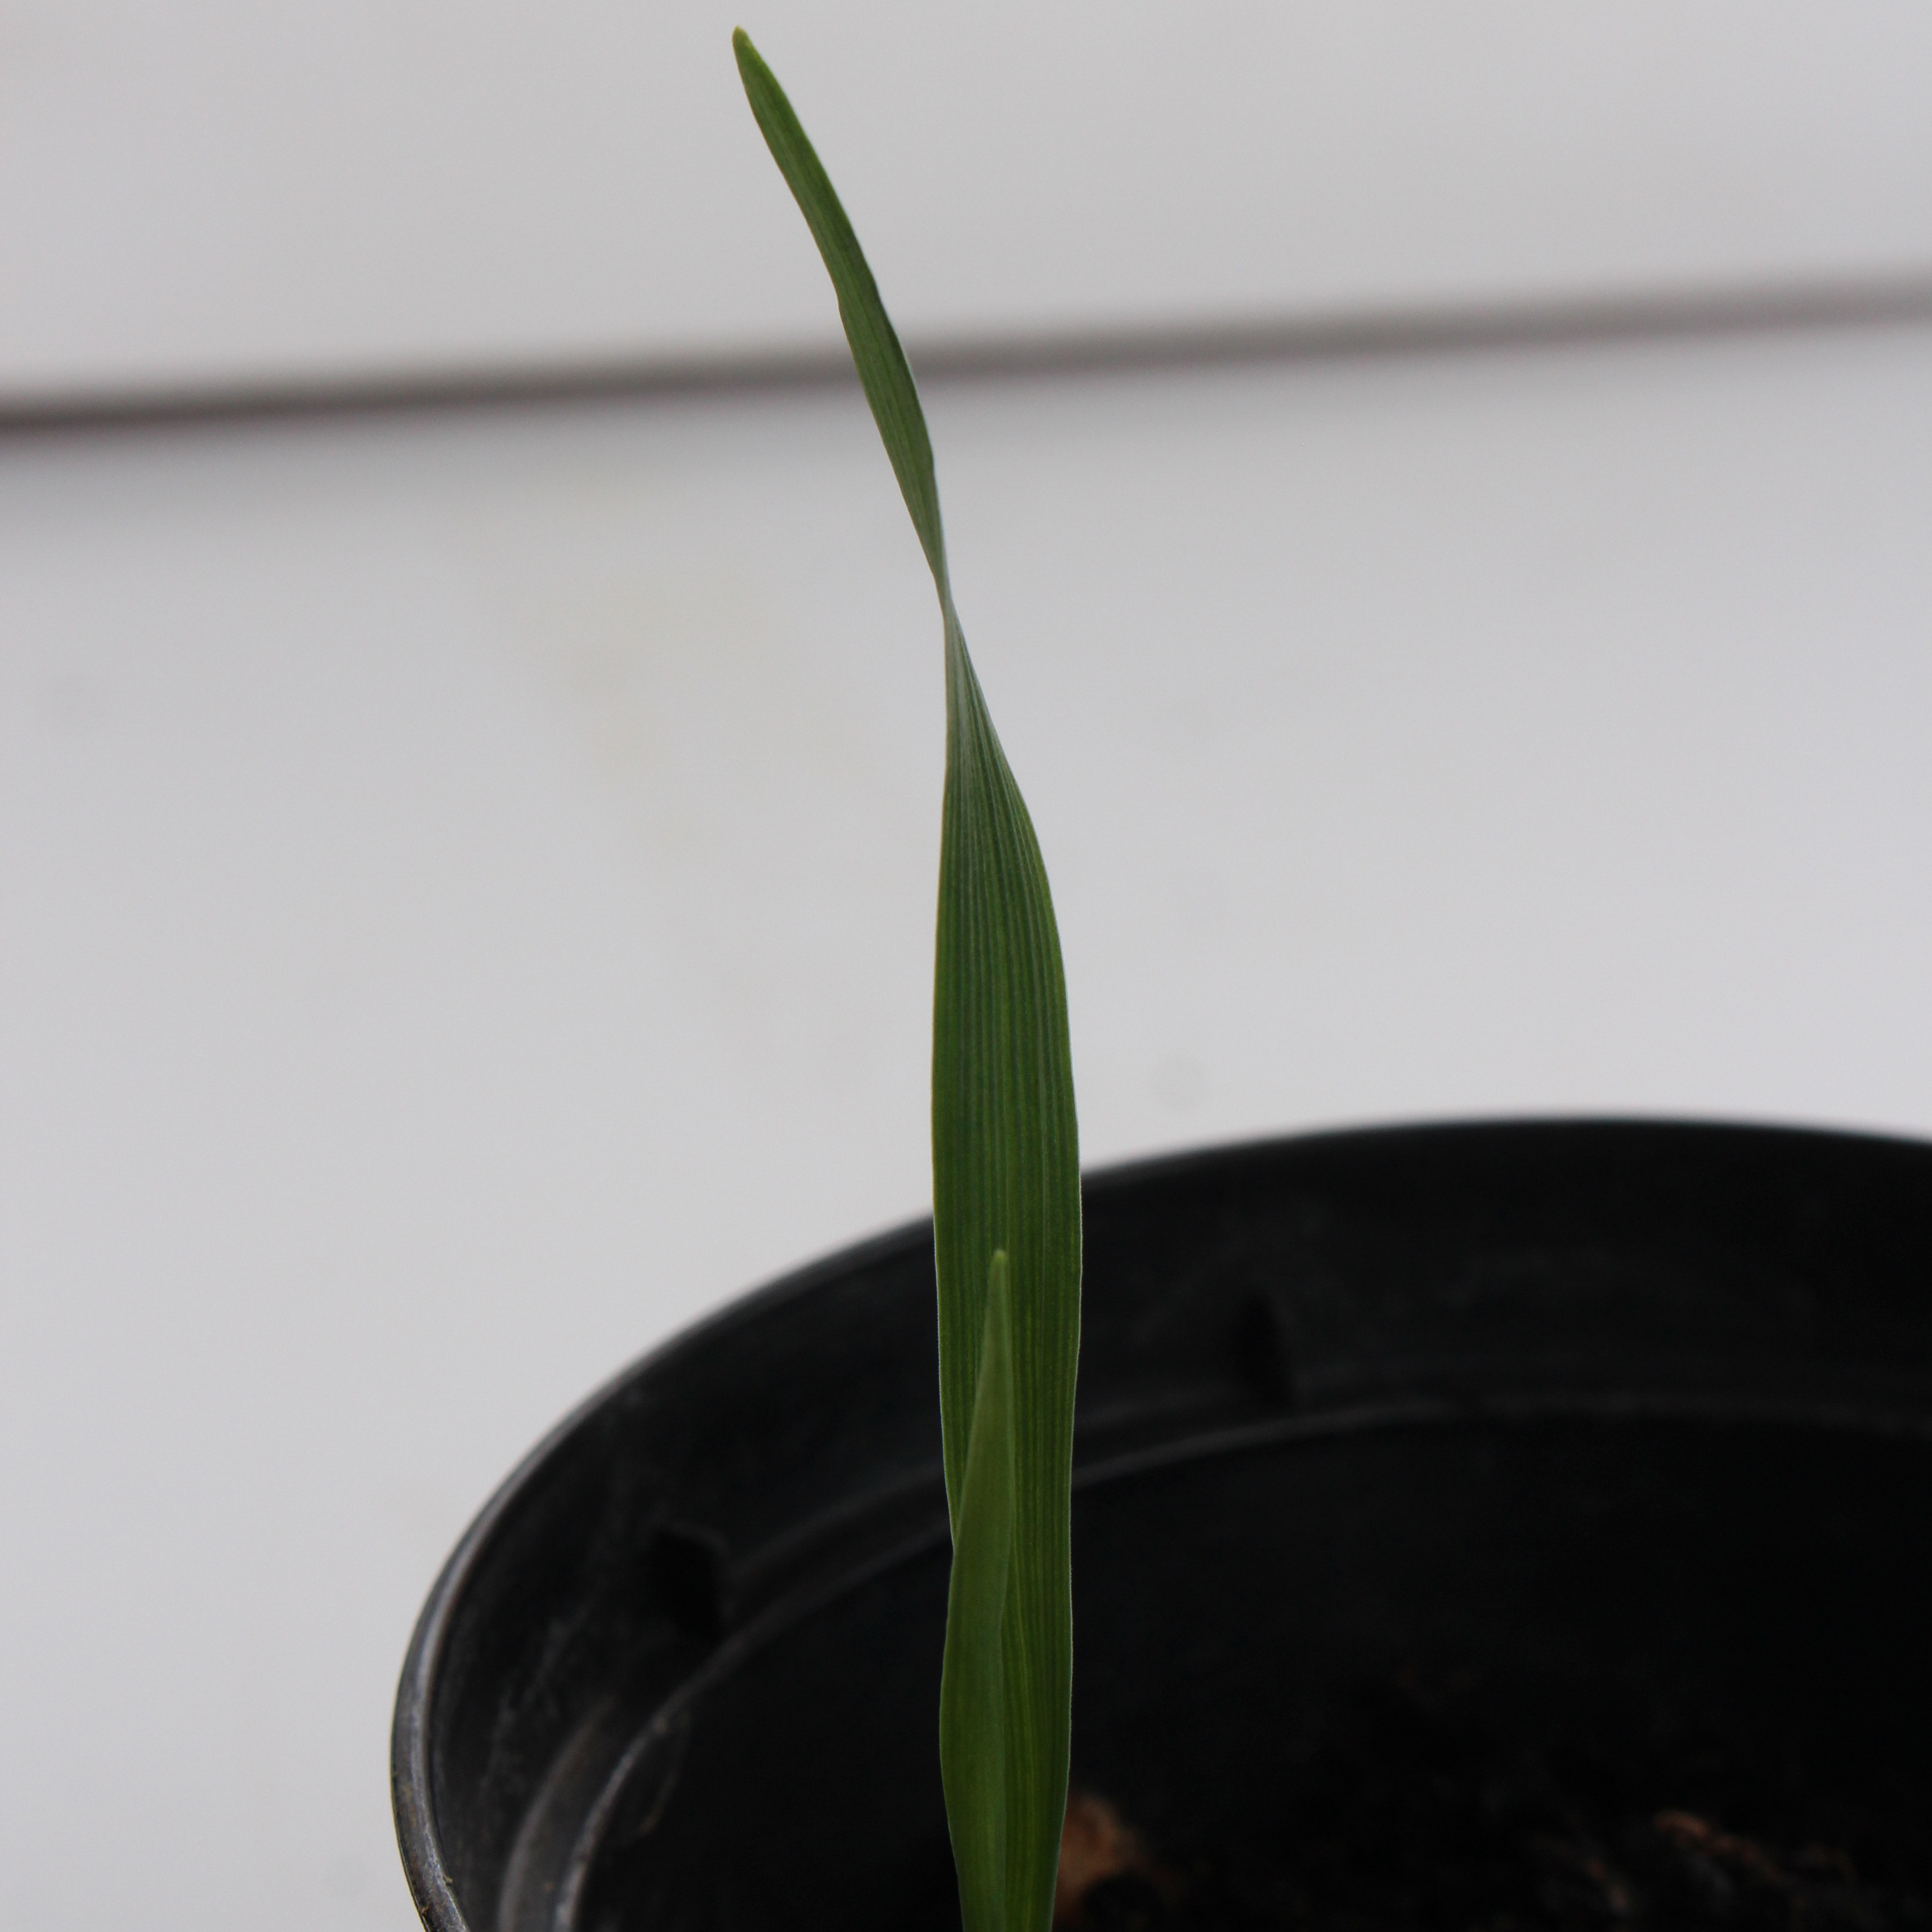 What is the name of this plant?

Avena sterilis
